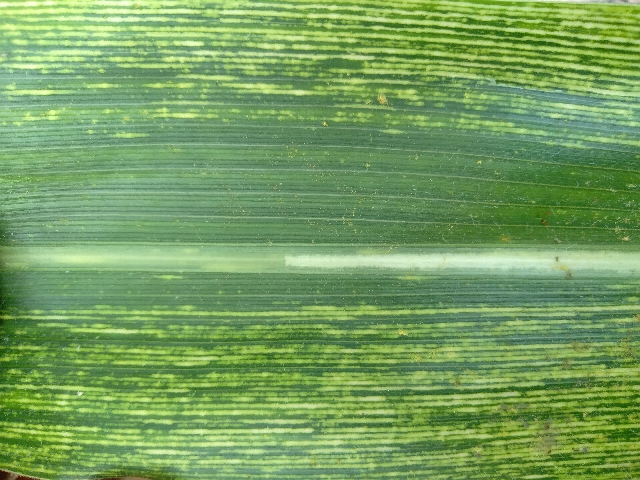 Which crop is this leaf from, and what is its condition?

maize, maize streak virus
